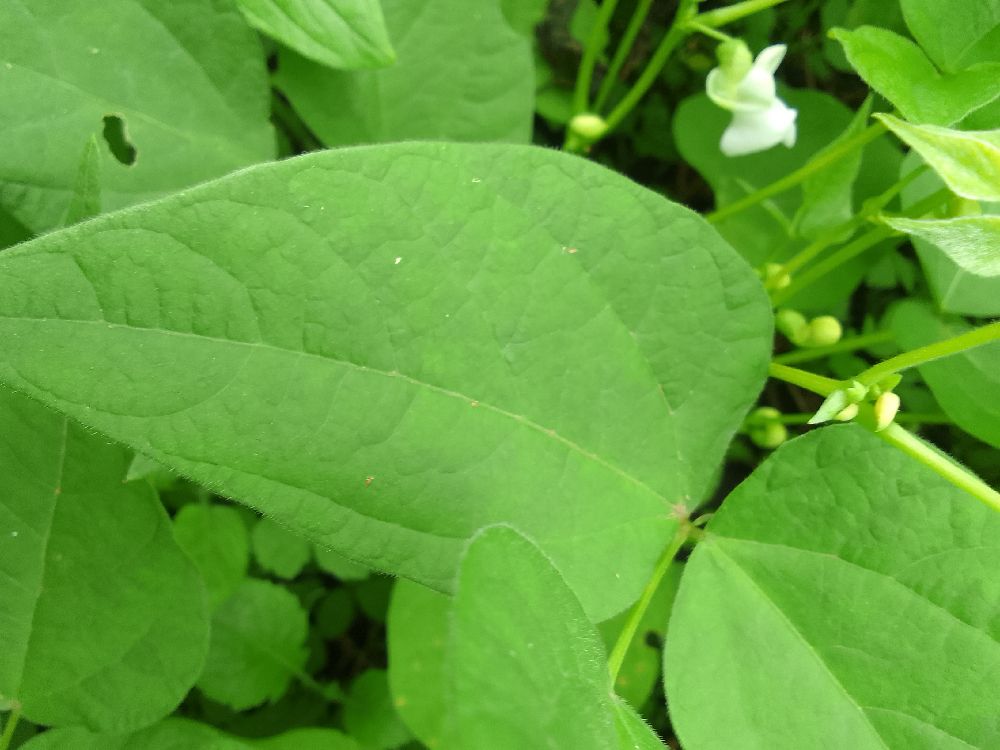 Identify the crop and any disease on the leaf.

common bean, healthy
